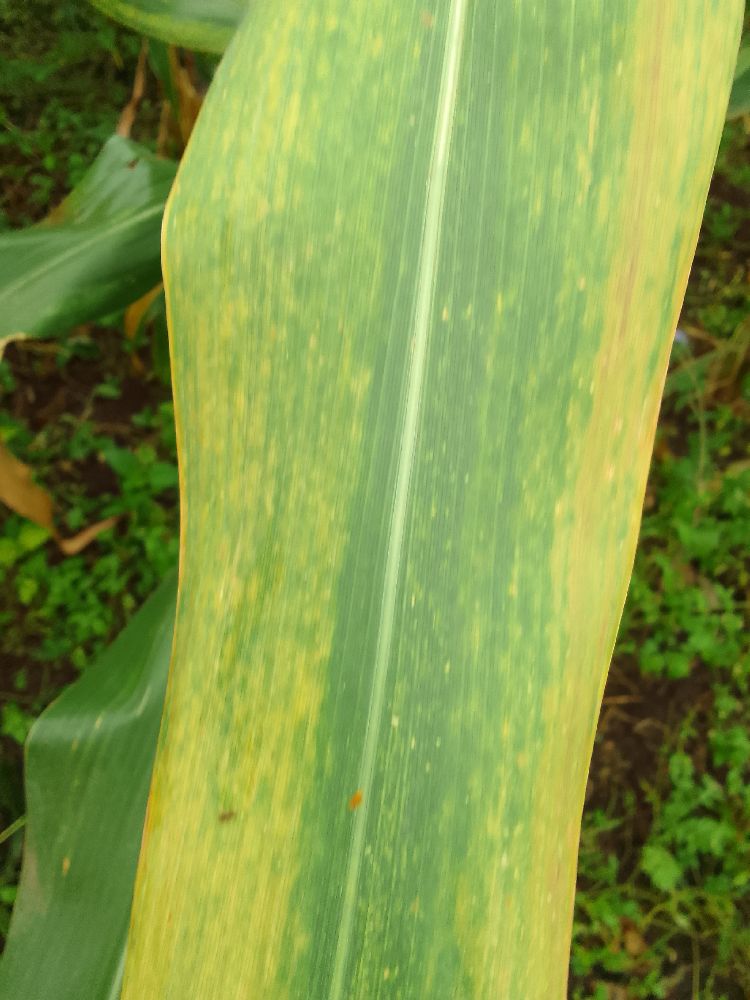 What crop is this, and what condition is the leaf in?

maize, maize lethal necrosis
